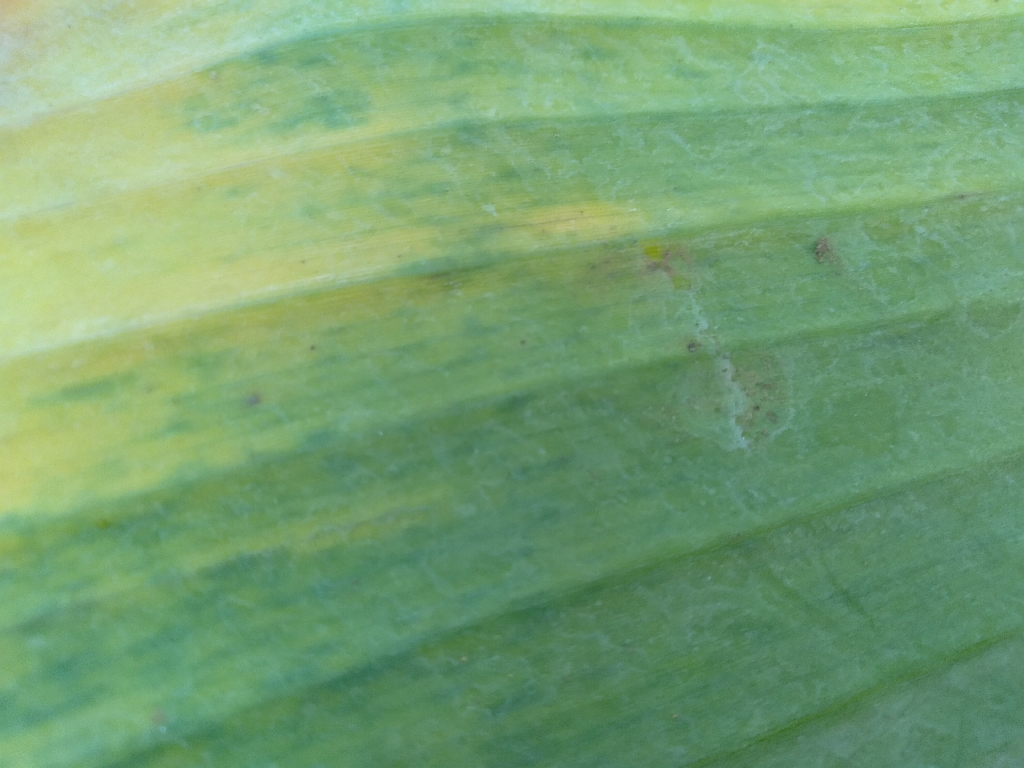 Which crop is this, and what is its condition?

banana, fusarium wilt race 1
